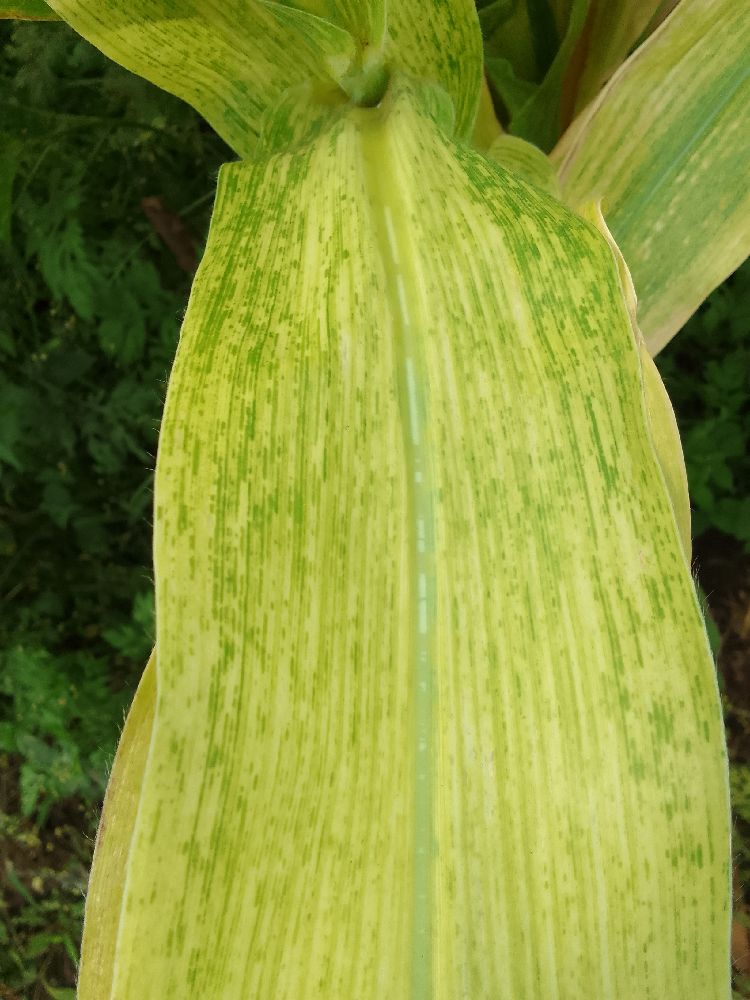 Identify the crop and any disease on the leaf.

maize, maize lethal necrosis
